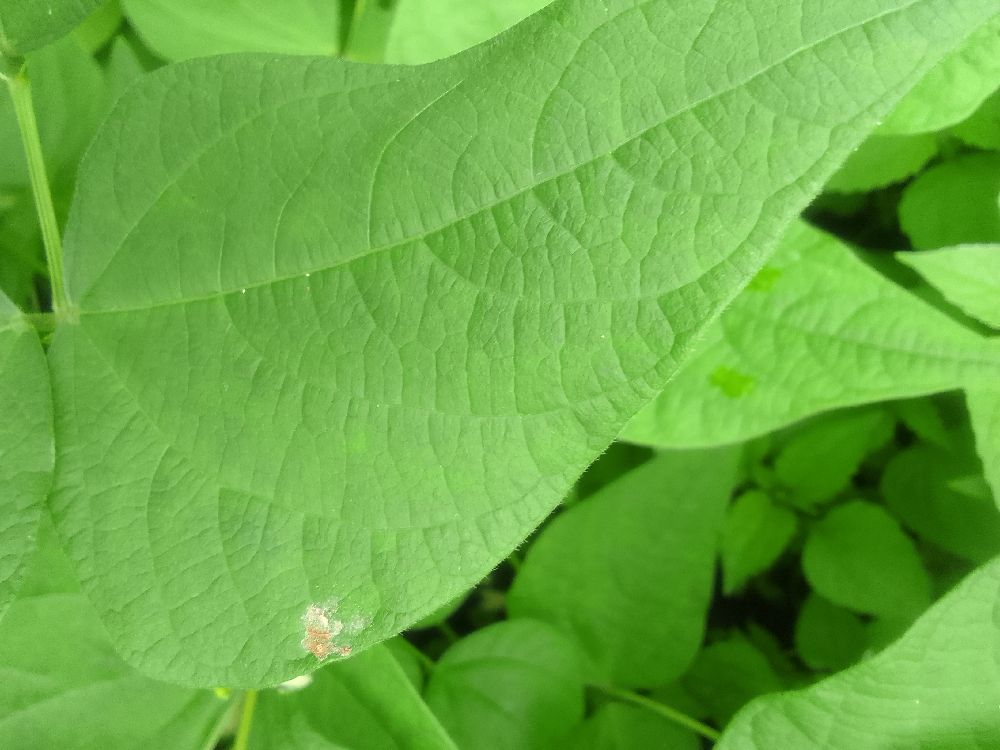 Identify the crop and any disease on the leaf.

common bean, healthy
